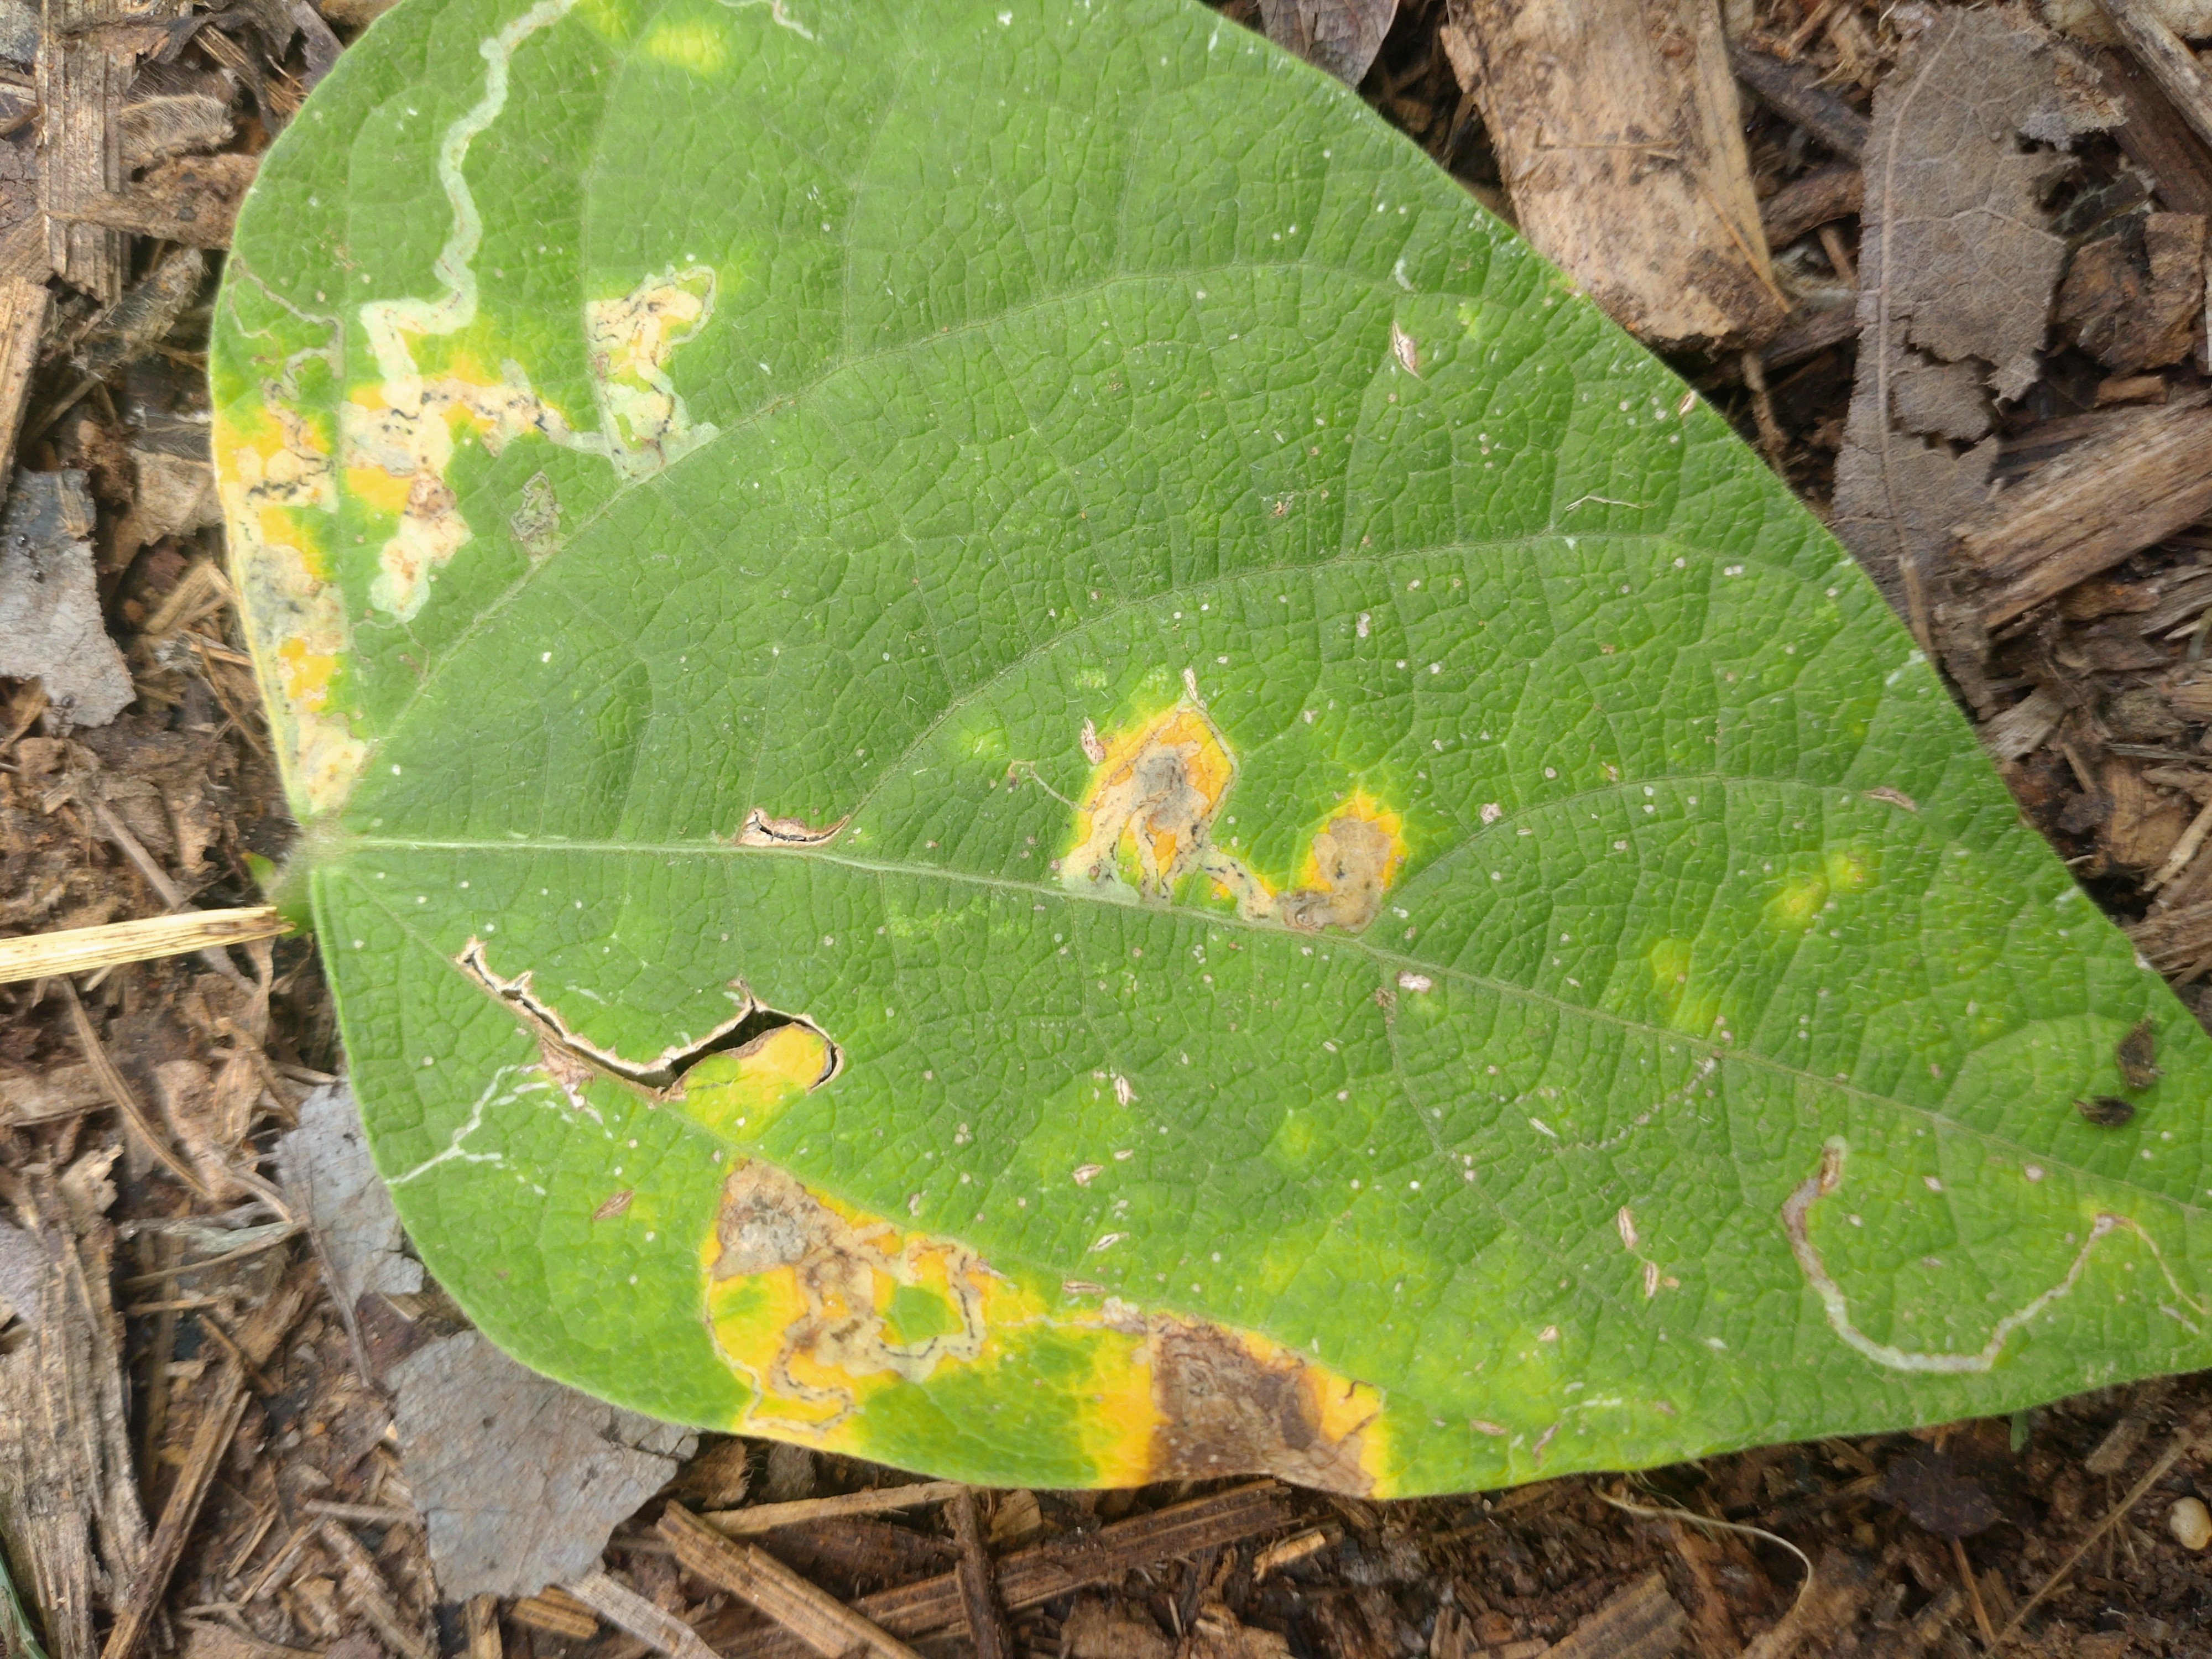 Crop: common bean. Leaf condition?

rust
